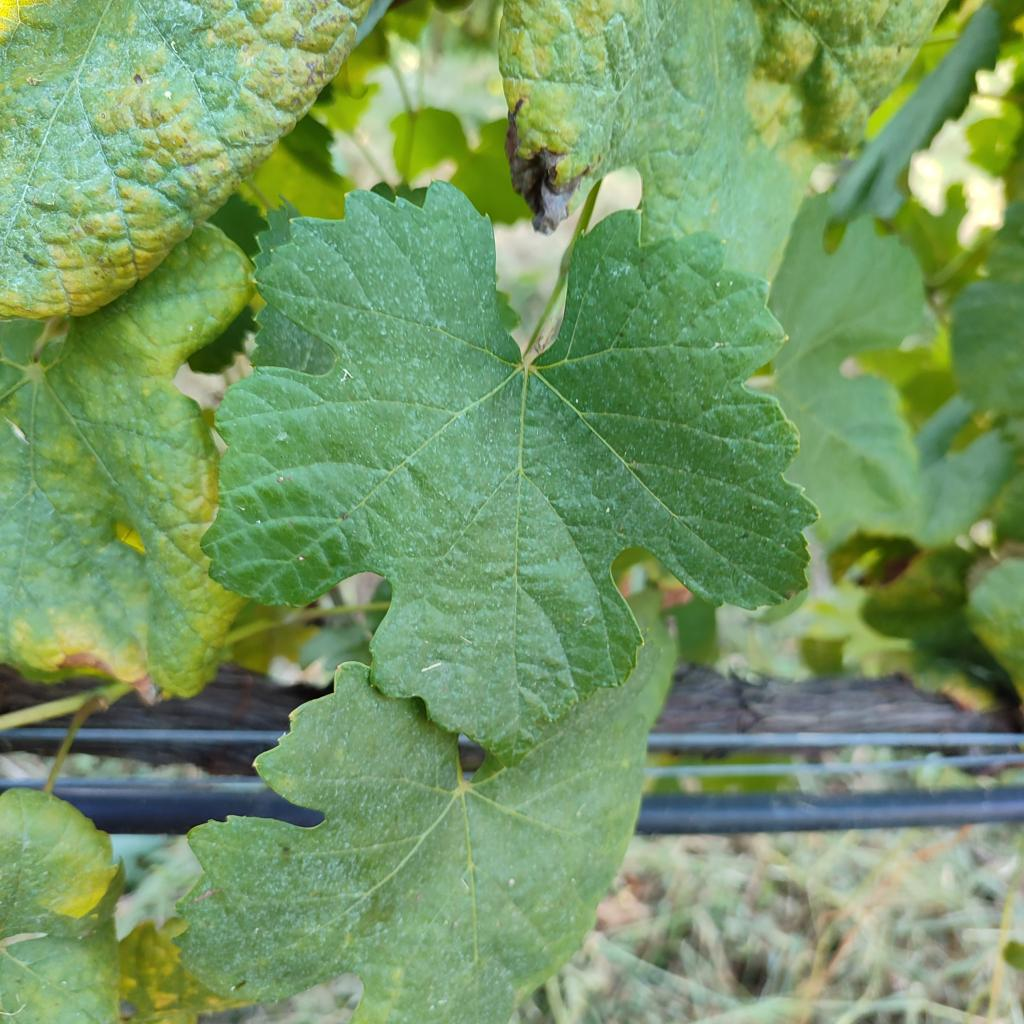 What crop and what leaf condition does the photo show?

grapevine, healthy
